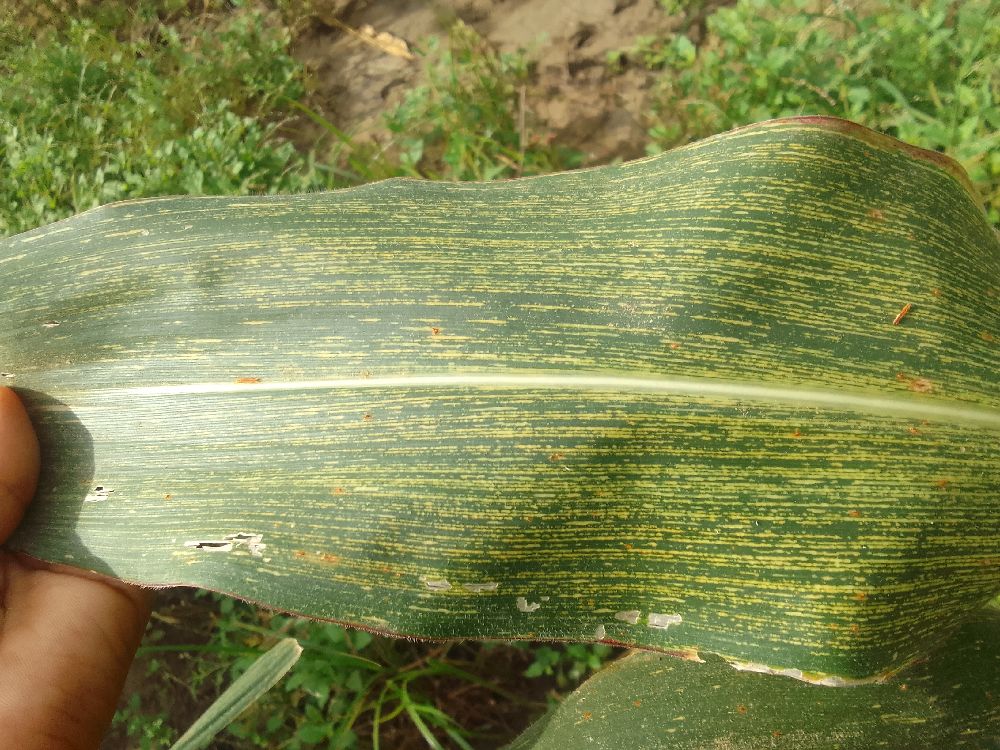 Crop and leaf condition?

maize, maize streak virus
